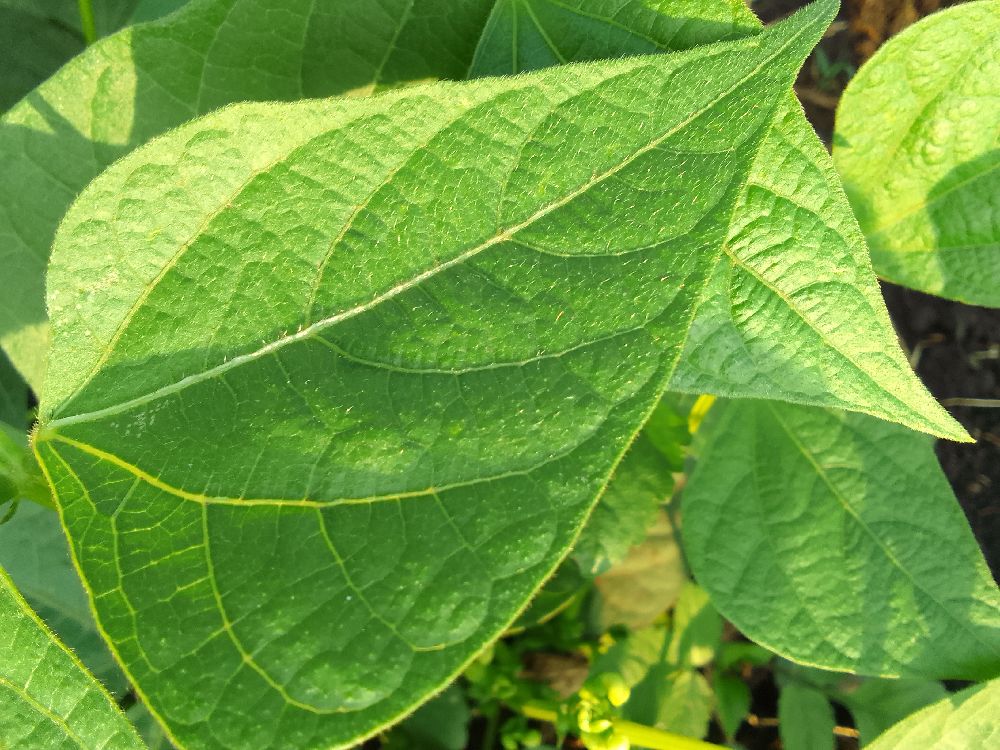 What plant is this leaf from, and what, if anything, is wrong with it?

common bean, healthy
